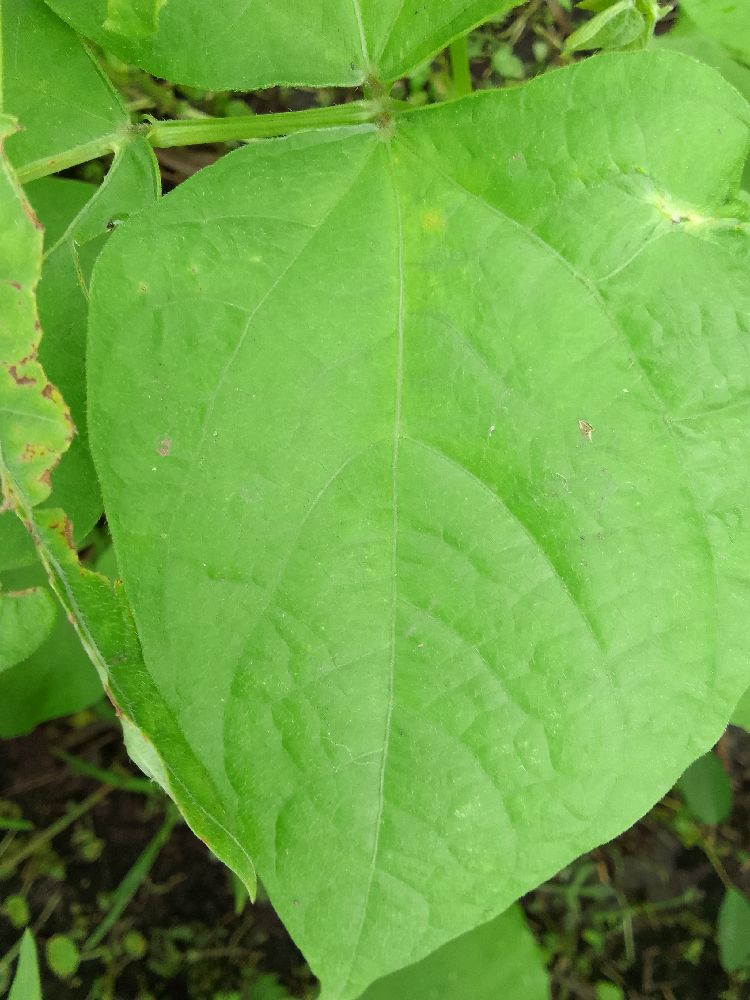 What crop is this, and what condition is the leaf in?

common bean, healthy
